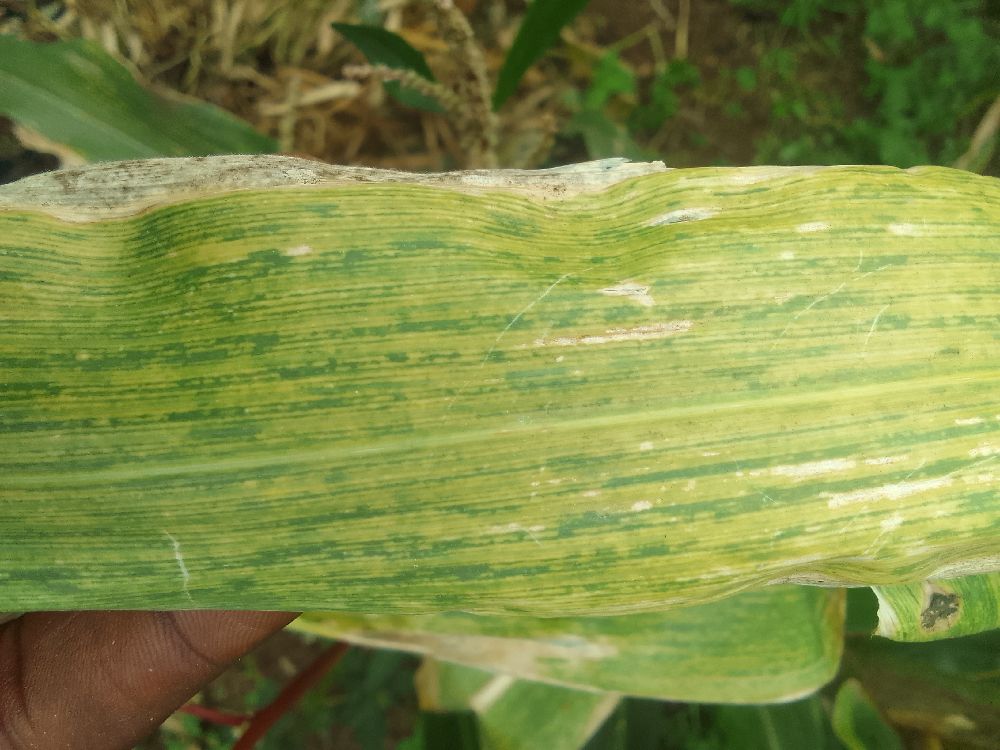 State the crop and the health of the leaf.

maize, maize lethal necrosis
